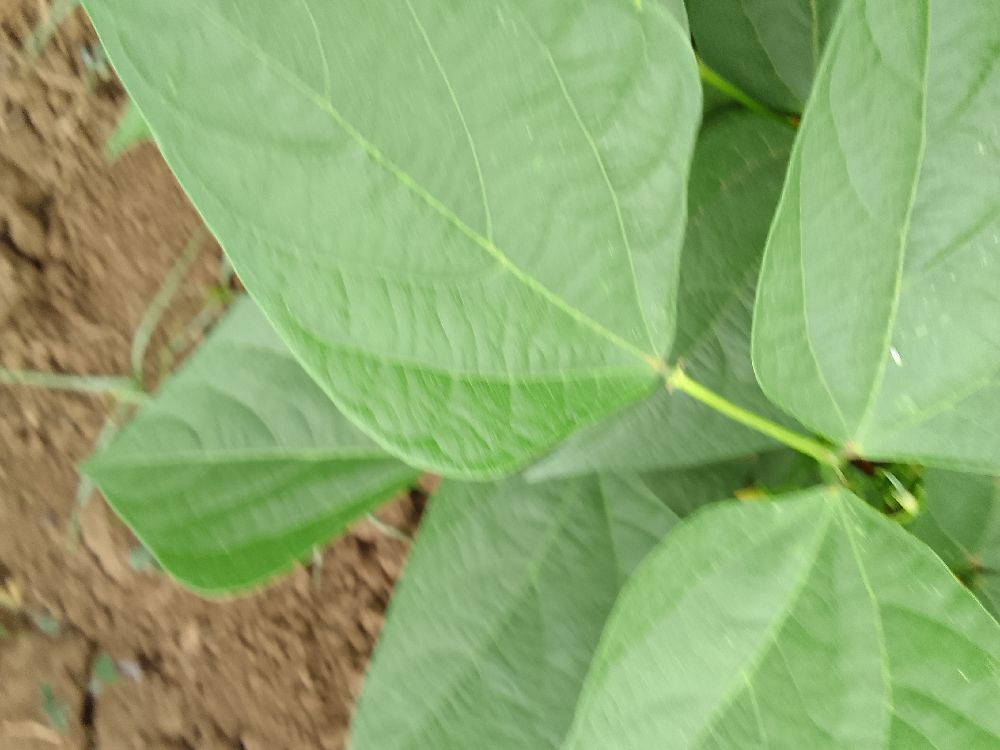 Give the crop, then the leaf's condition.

common bean, healthy
